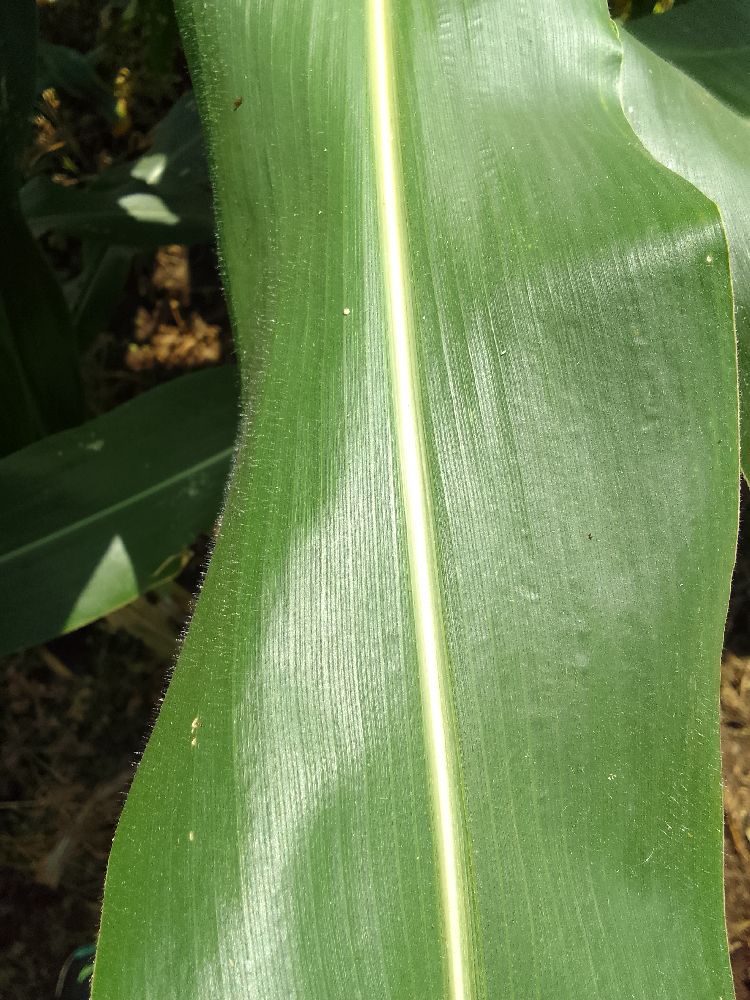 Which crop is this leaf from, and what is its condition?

maize, healthy
